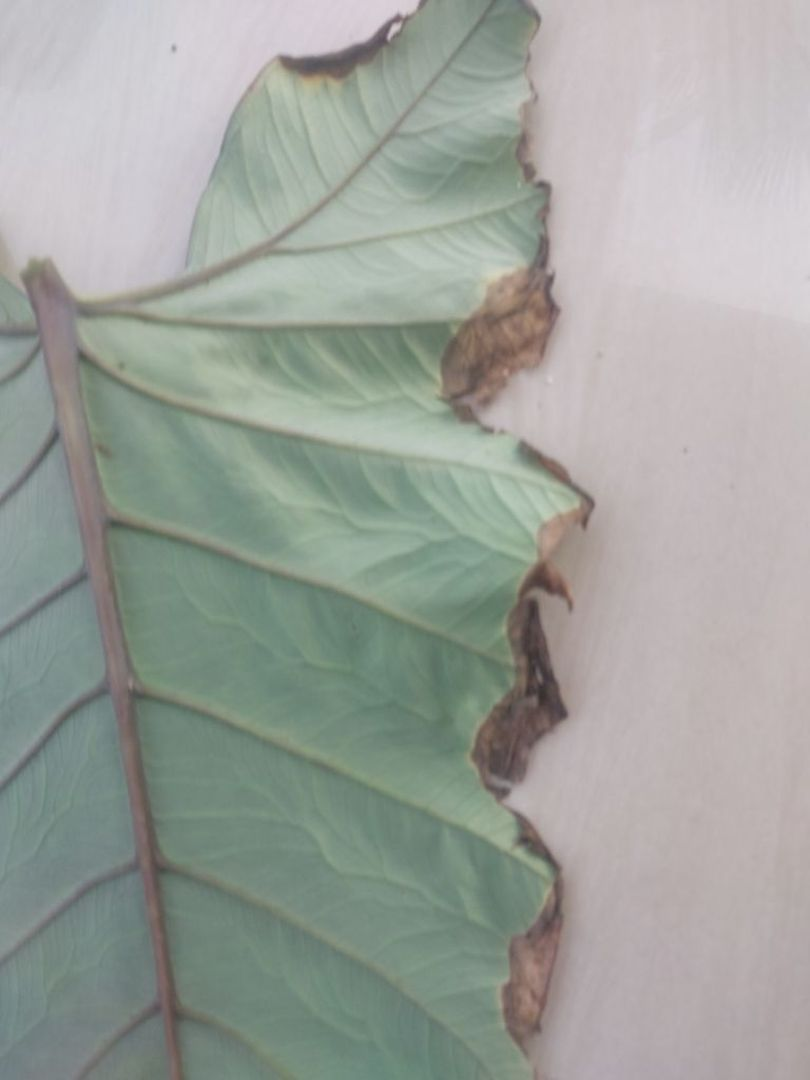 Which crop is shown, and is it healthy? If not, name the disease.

taro, leaf blight
